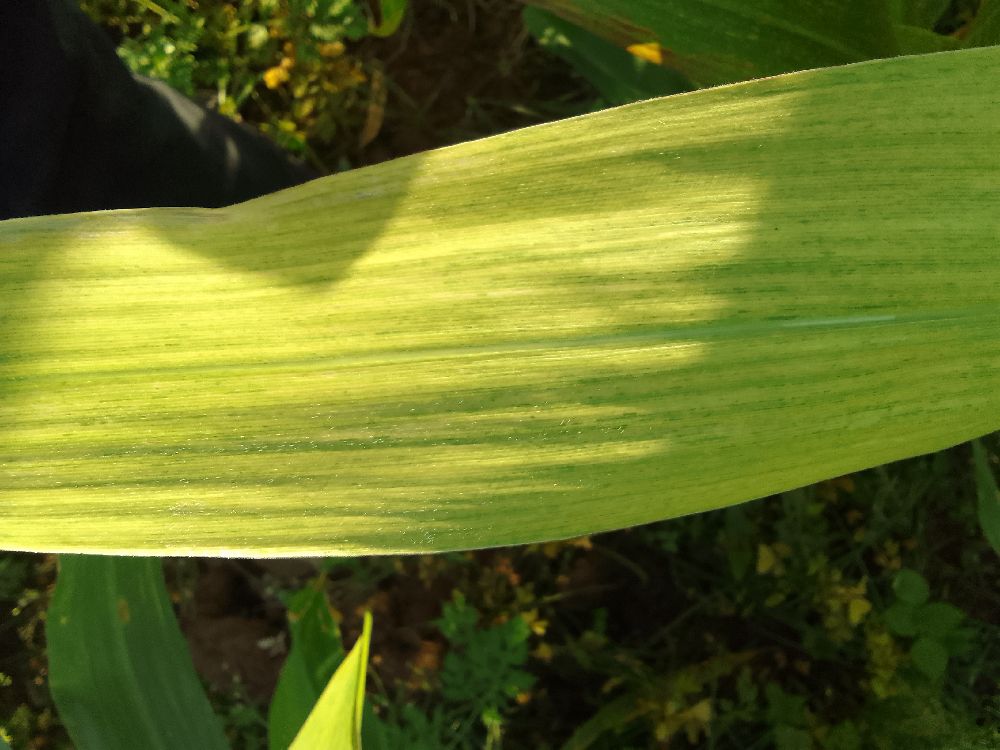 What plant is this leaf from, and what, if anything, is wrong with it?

maize, maize lethal necrosis
